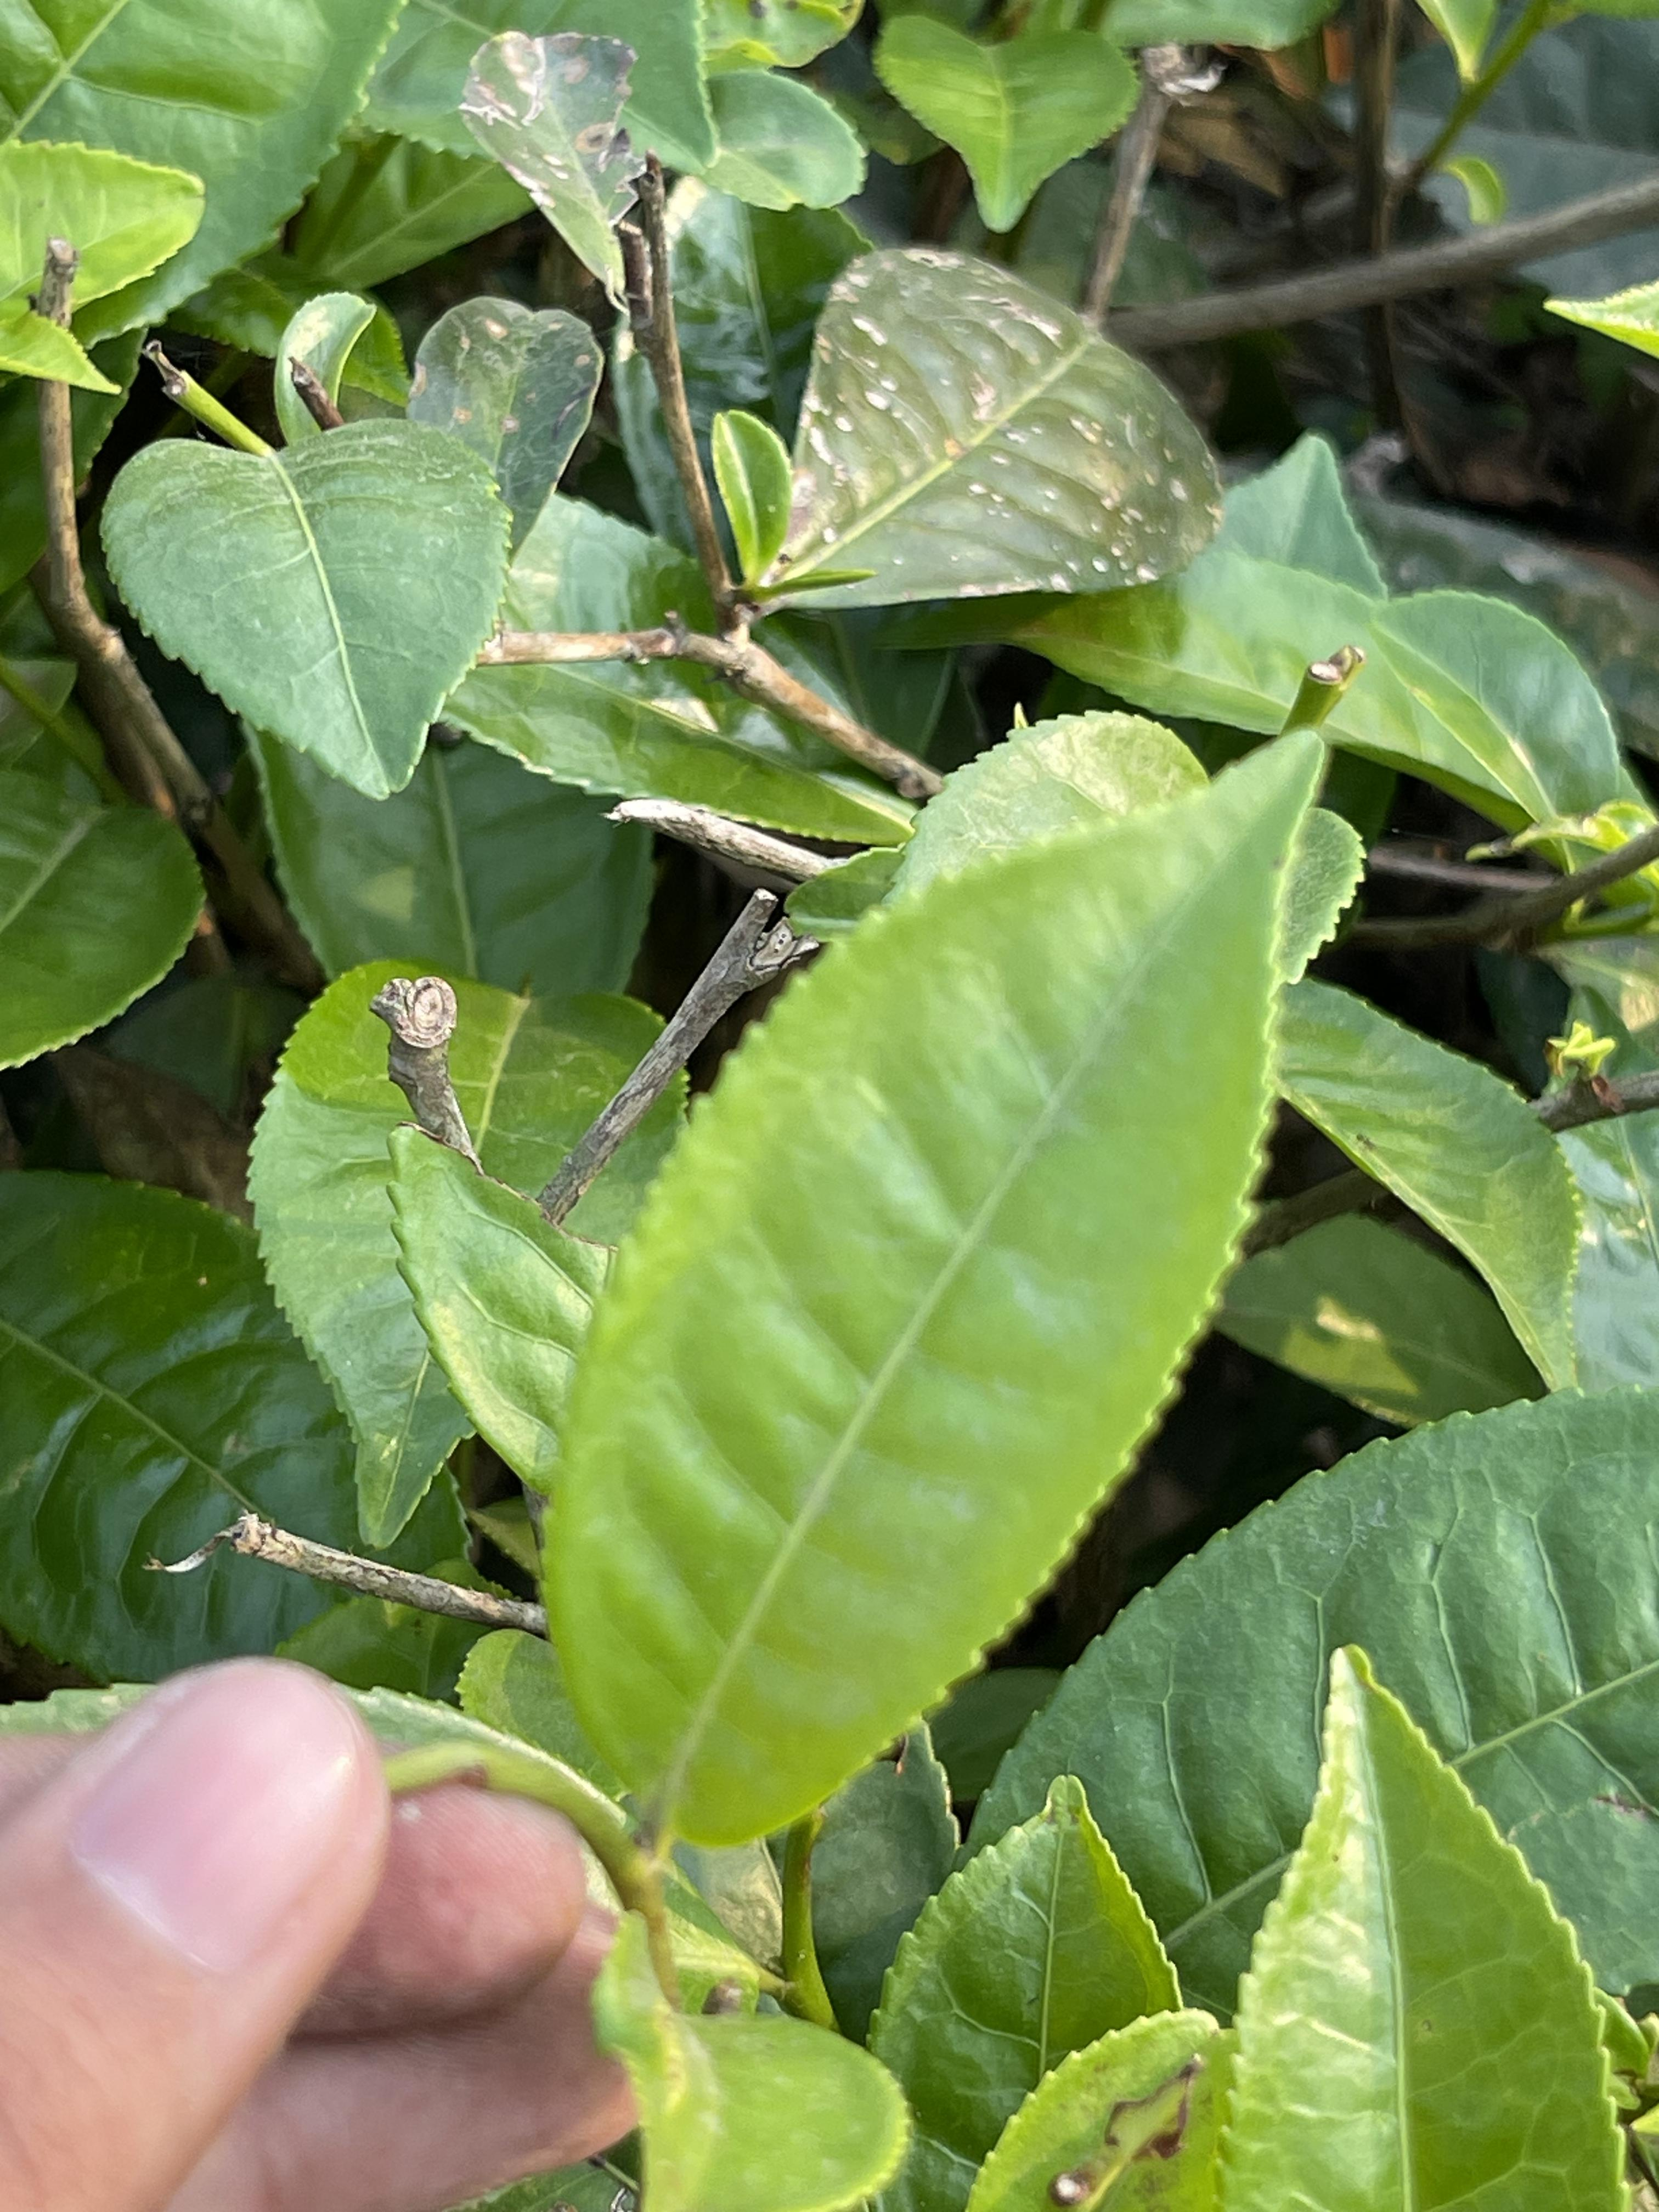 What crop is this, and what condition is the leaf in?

tea, healthy leaf
